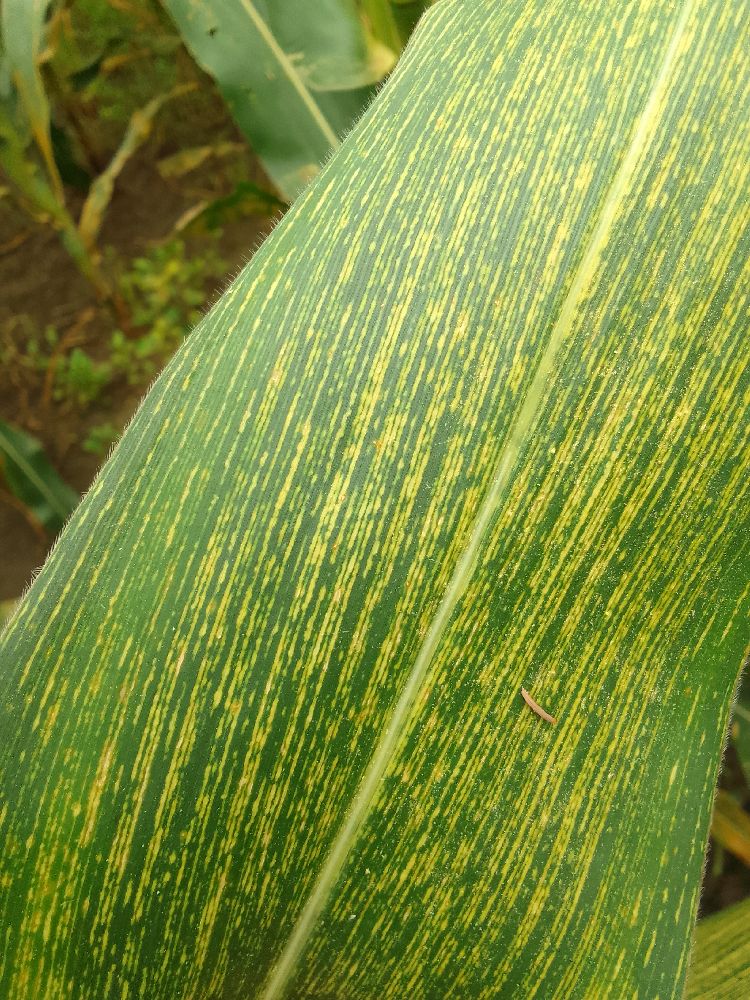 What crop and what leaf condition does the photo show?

maize, maize streak virus
